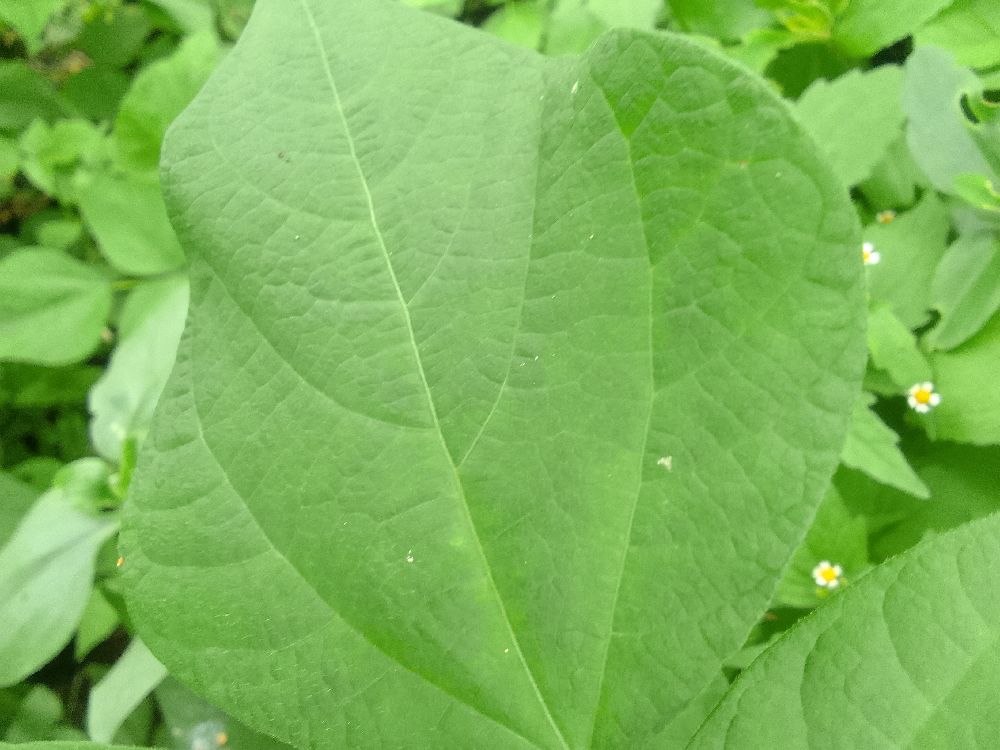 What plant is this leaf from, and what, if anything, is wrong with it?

common bean, healthy
